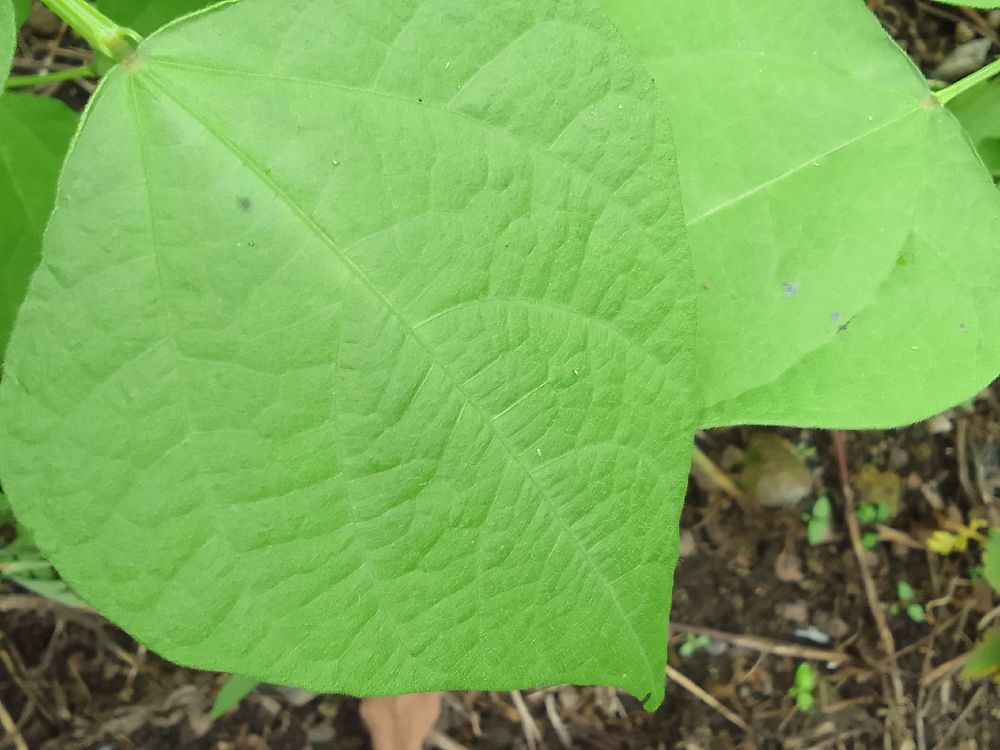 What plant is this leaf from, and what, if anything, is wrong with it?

common bean, healthy
